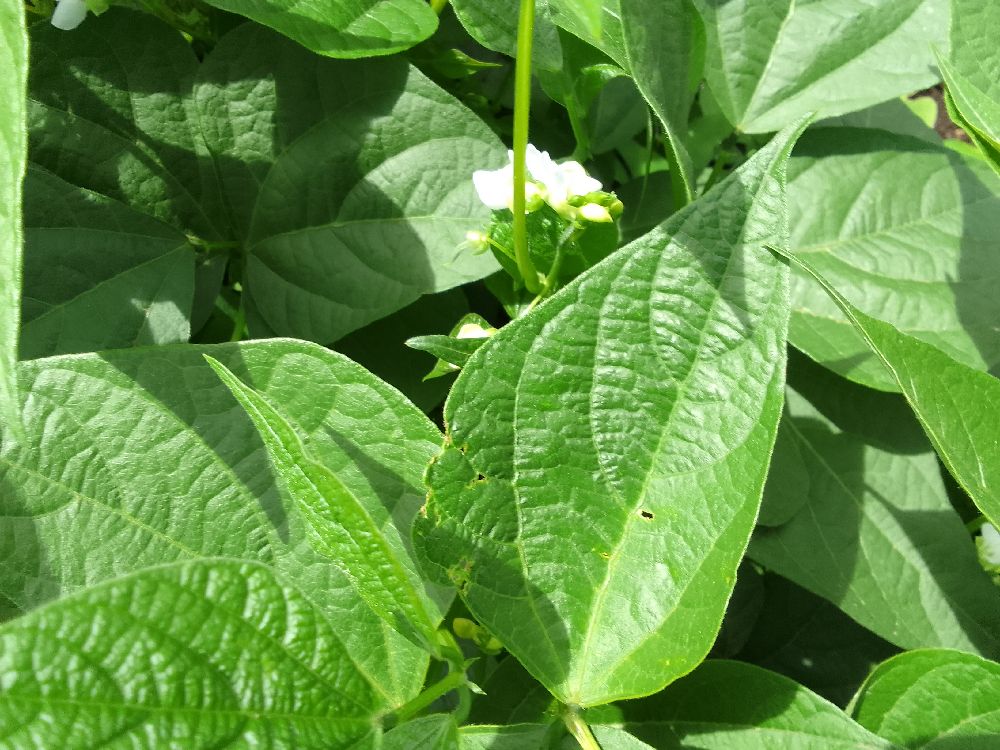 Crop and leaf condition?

common bean, healthy
